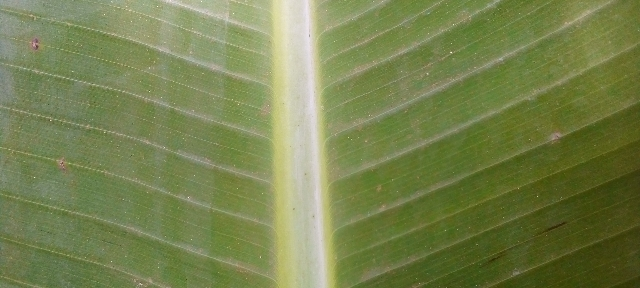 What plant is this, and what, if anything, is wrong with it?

banana, healthy
